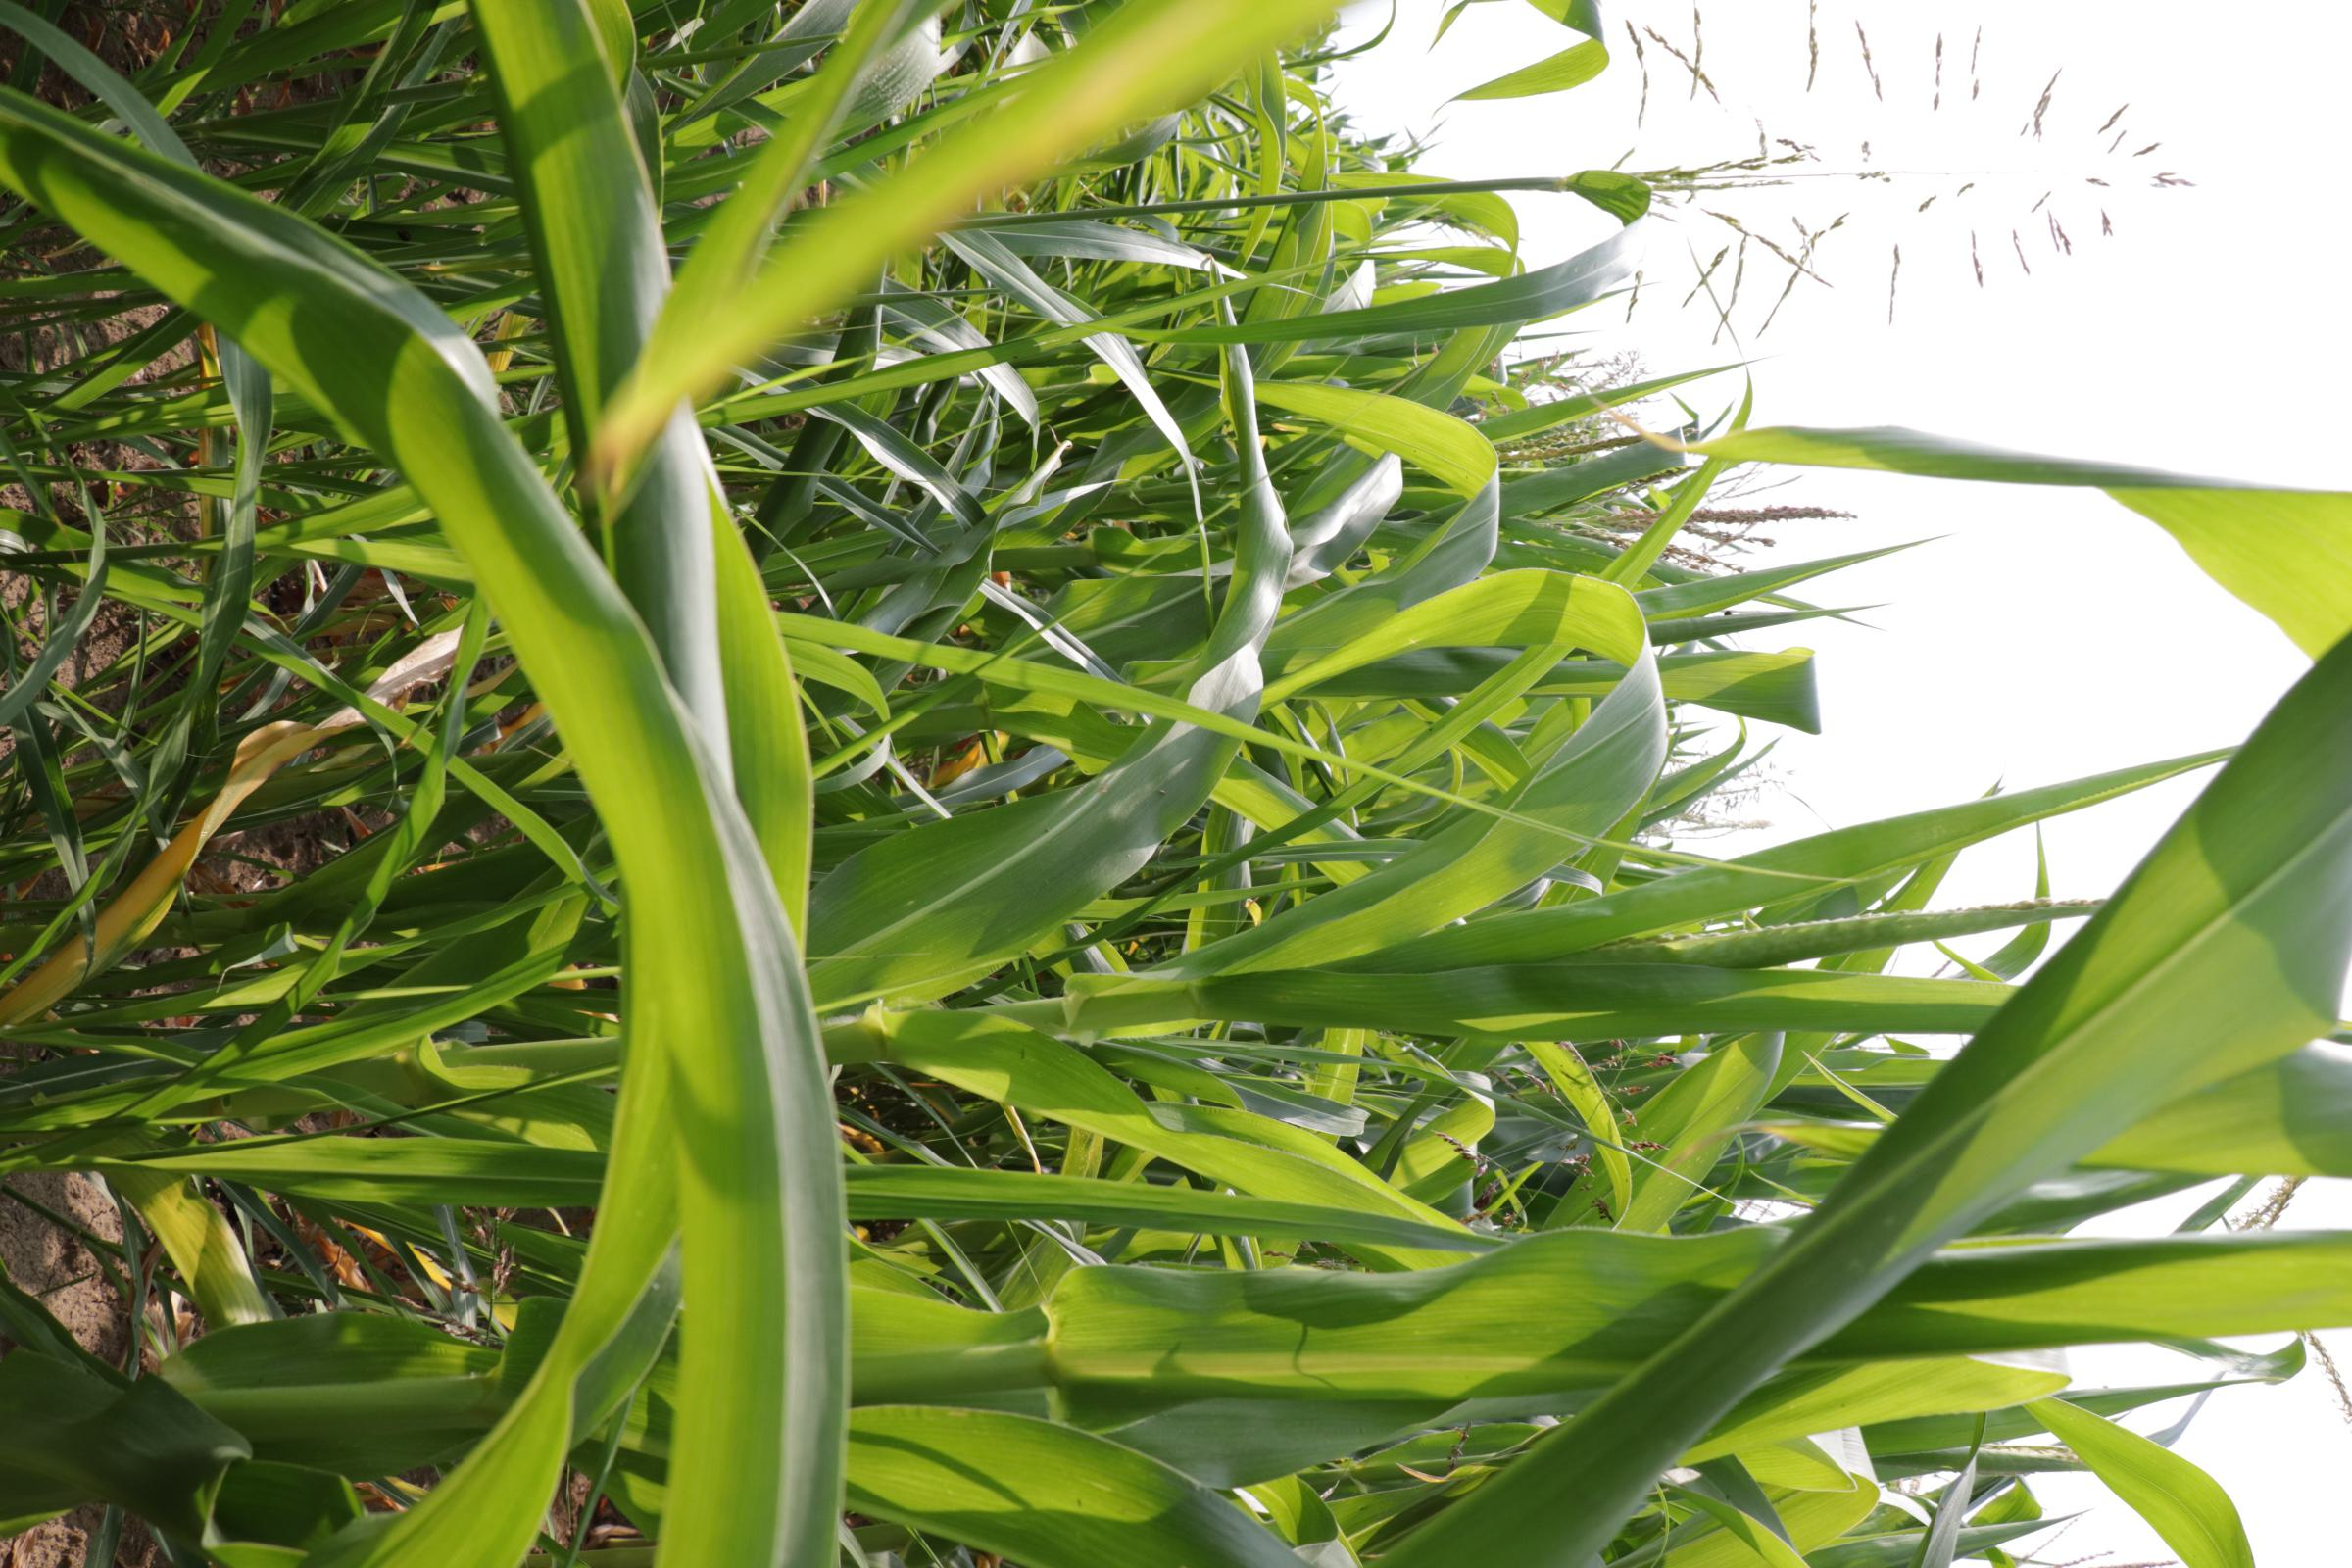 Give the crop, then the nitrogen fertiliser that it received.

maize, reduced nitrogen fertilisation
